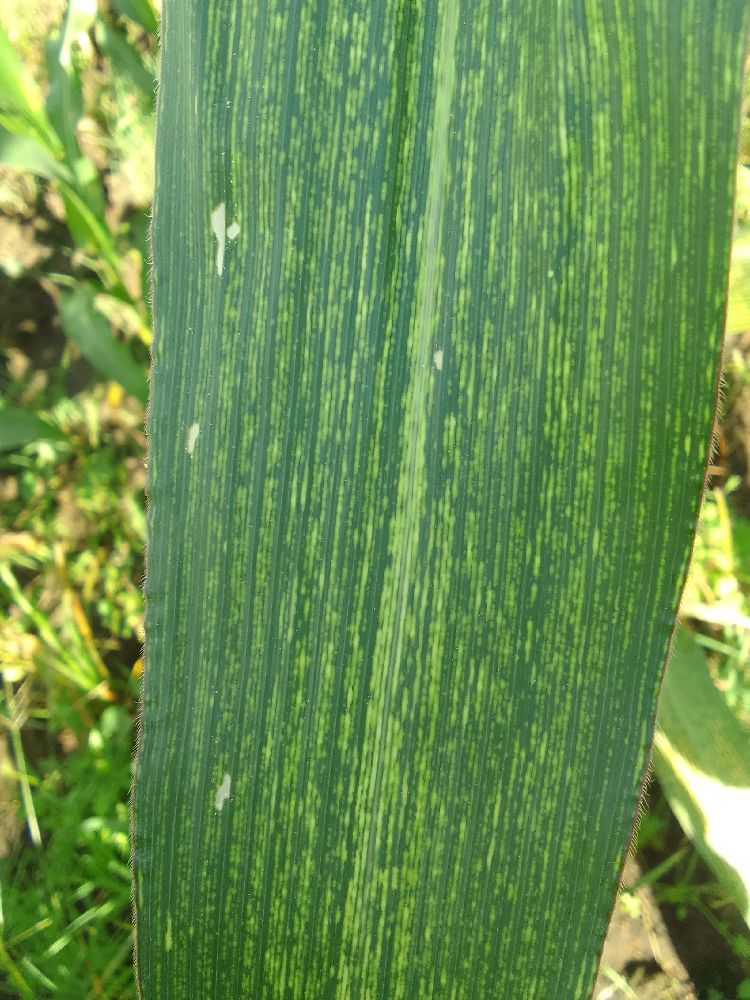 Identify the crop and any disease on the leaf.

maize, healthy
